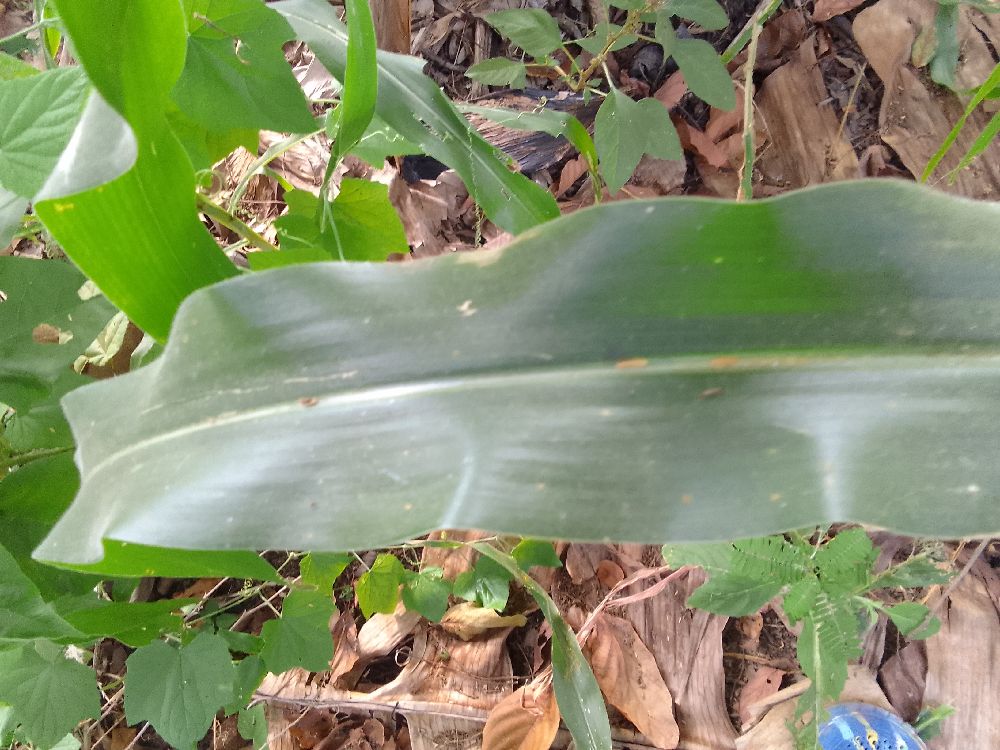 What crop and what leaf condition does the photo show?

maize, healthy
